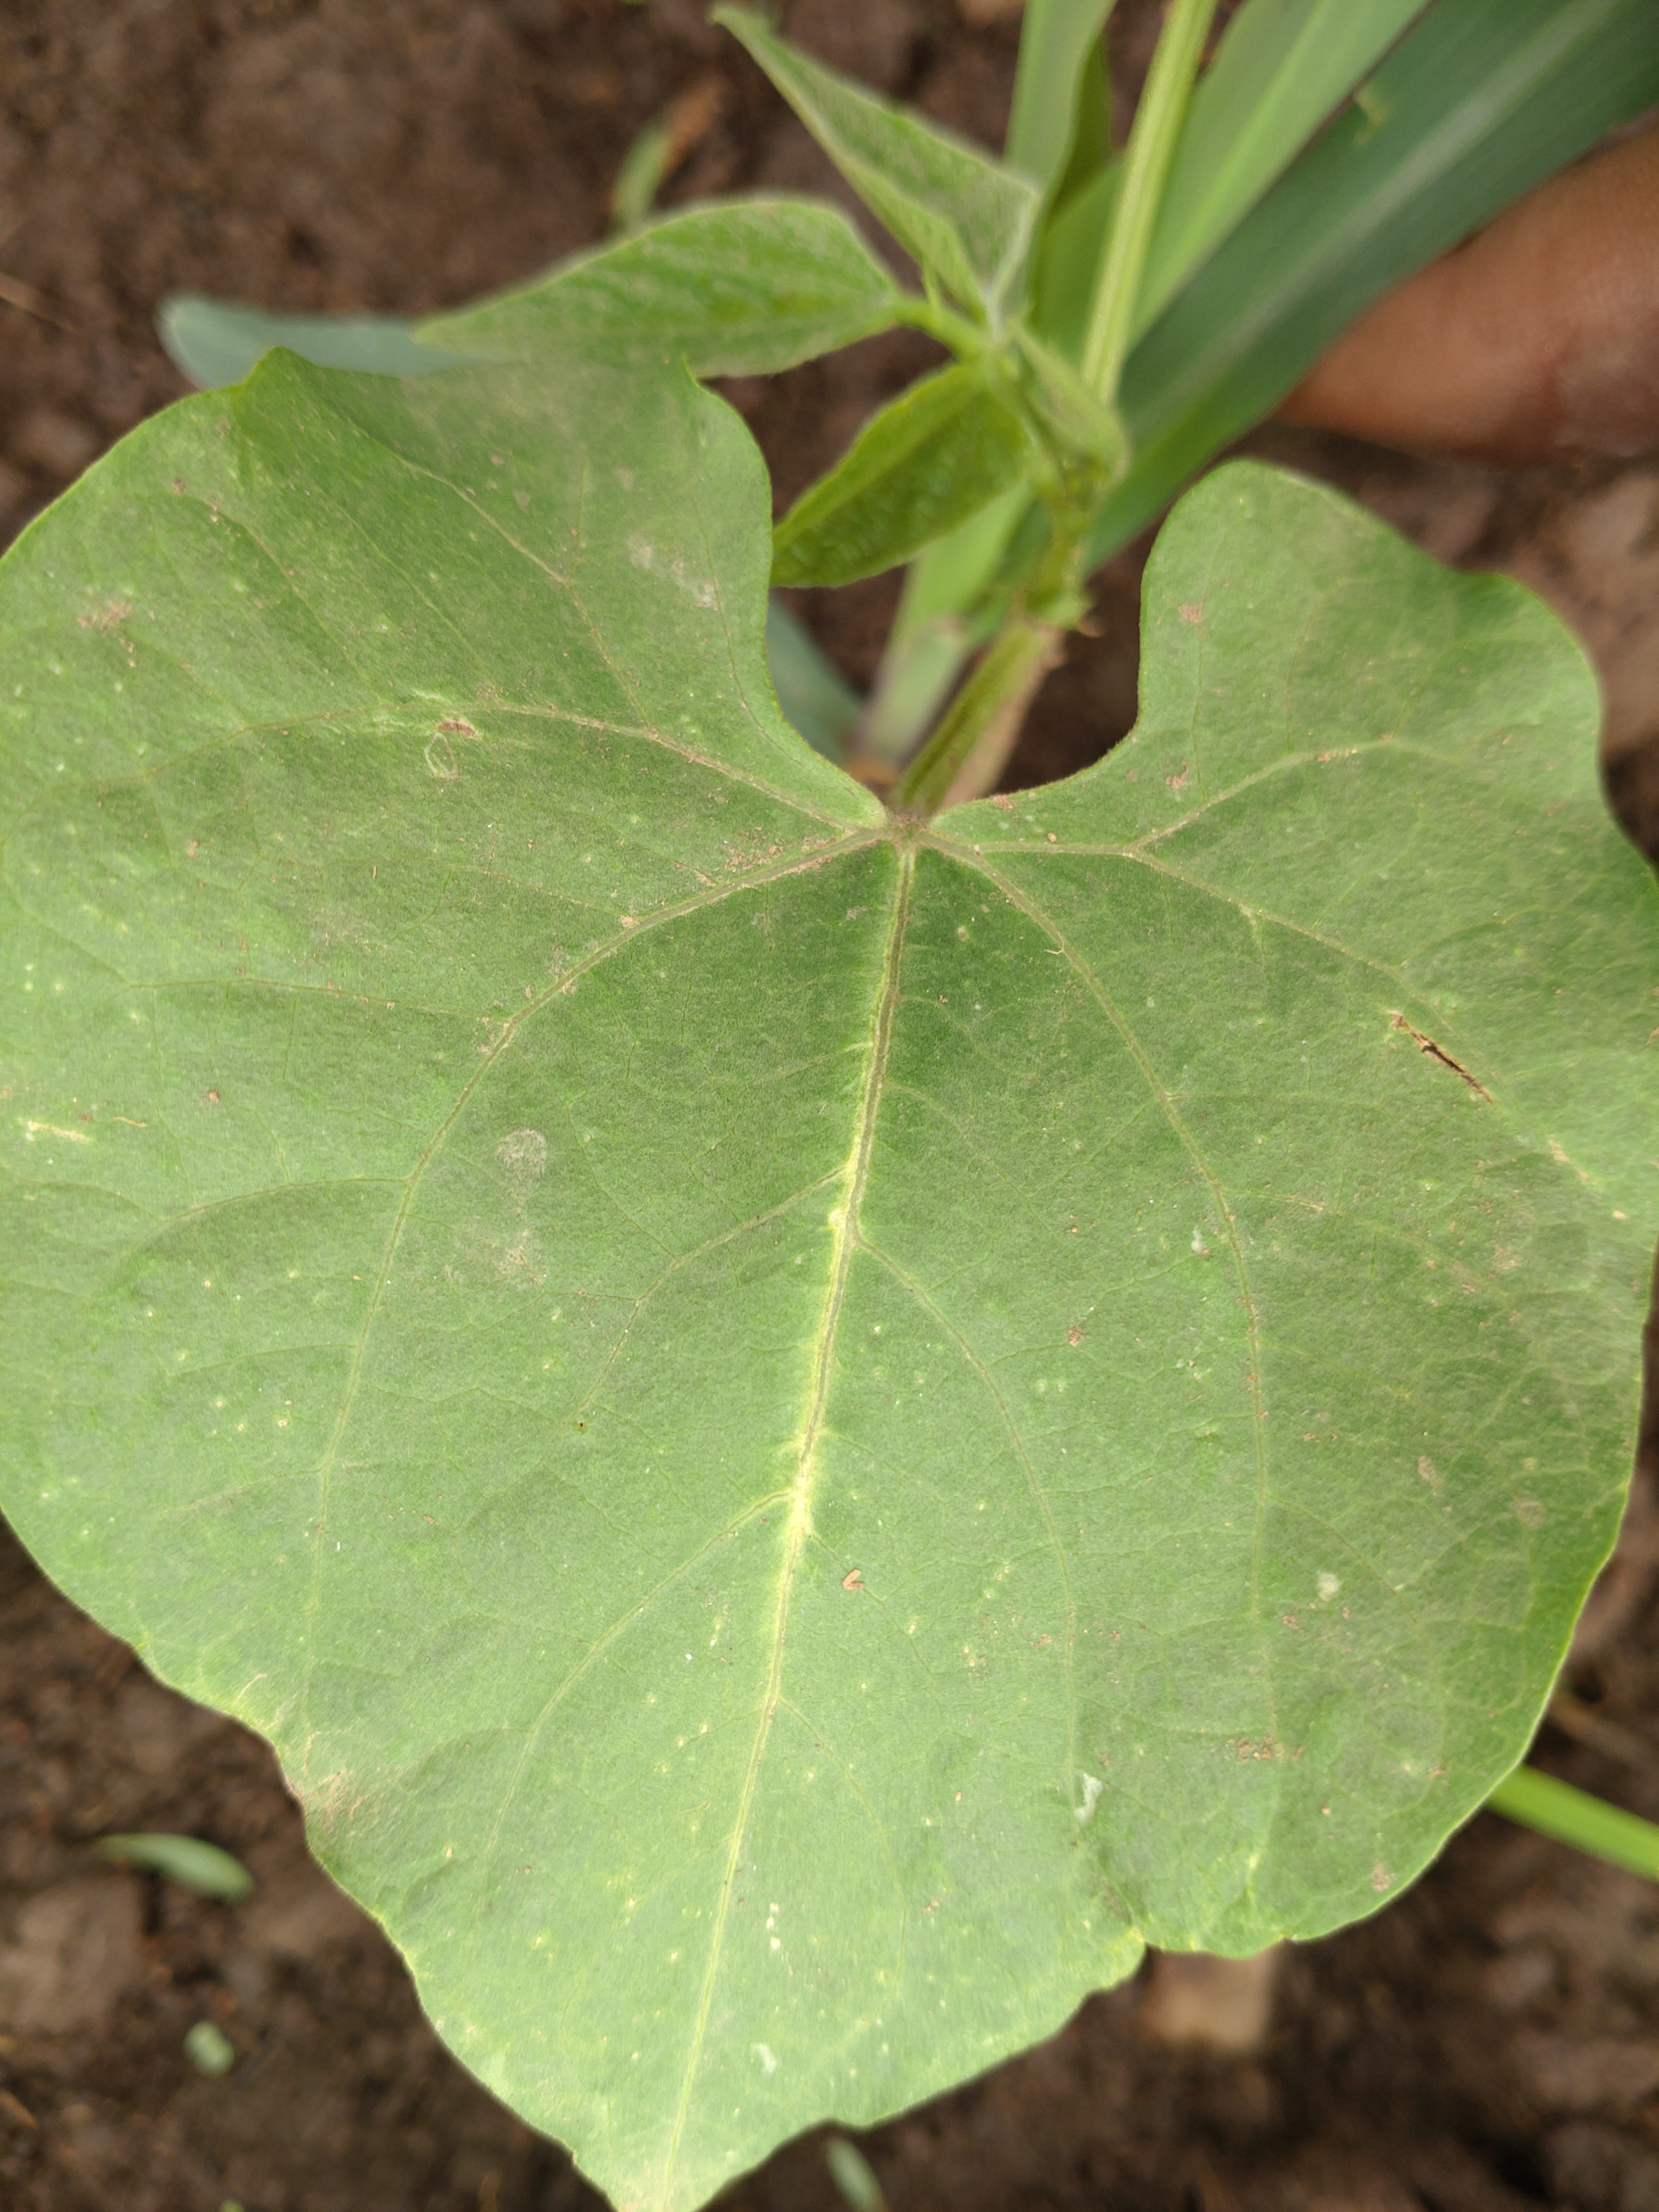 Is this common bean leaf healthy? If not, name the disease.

healthy
